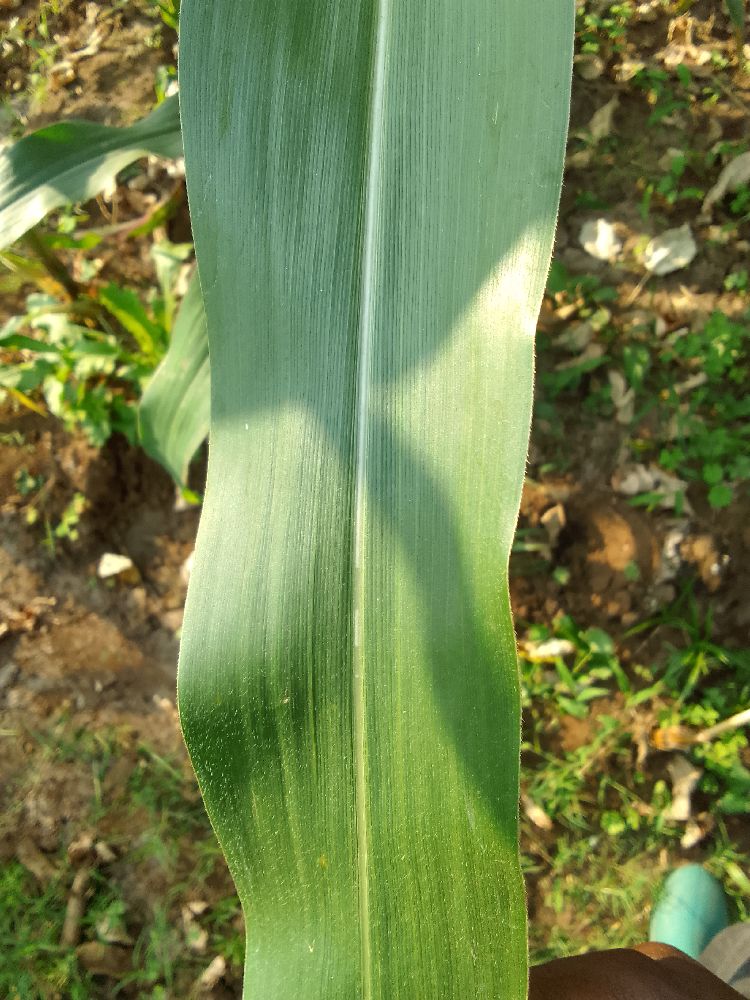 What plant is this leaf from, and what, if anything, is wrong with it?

maize, healthy
